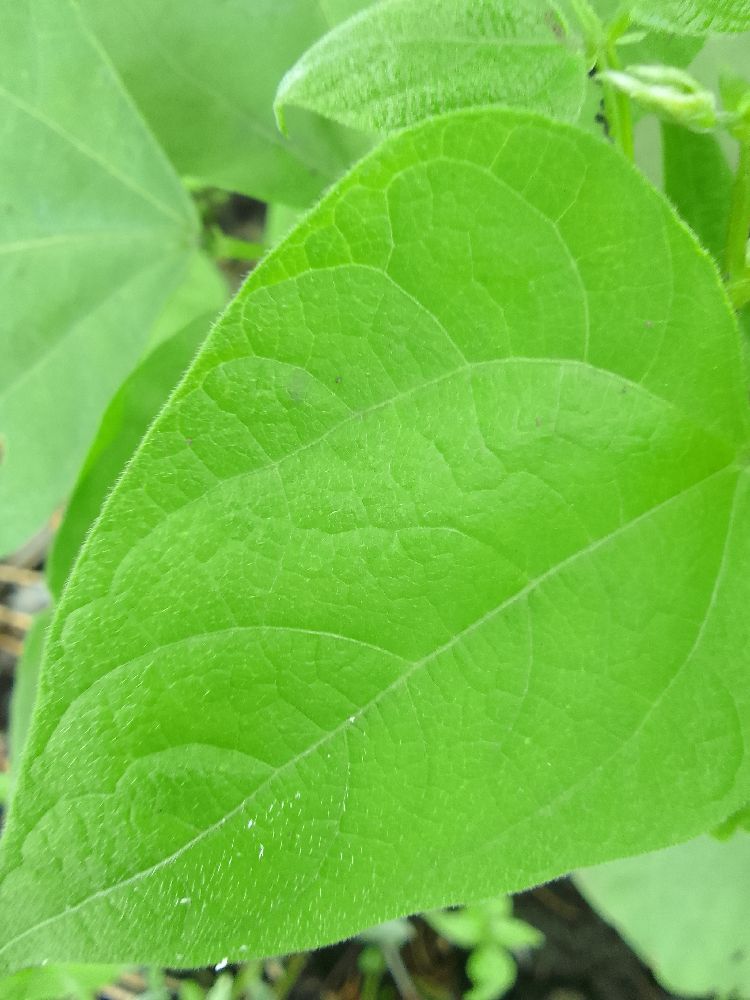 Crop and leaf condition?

common bean, healthy
